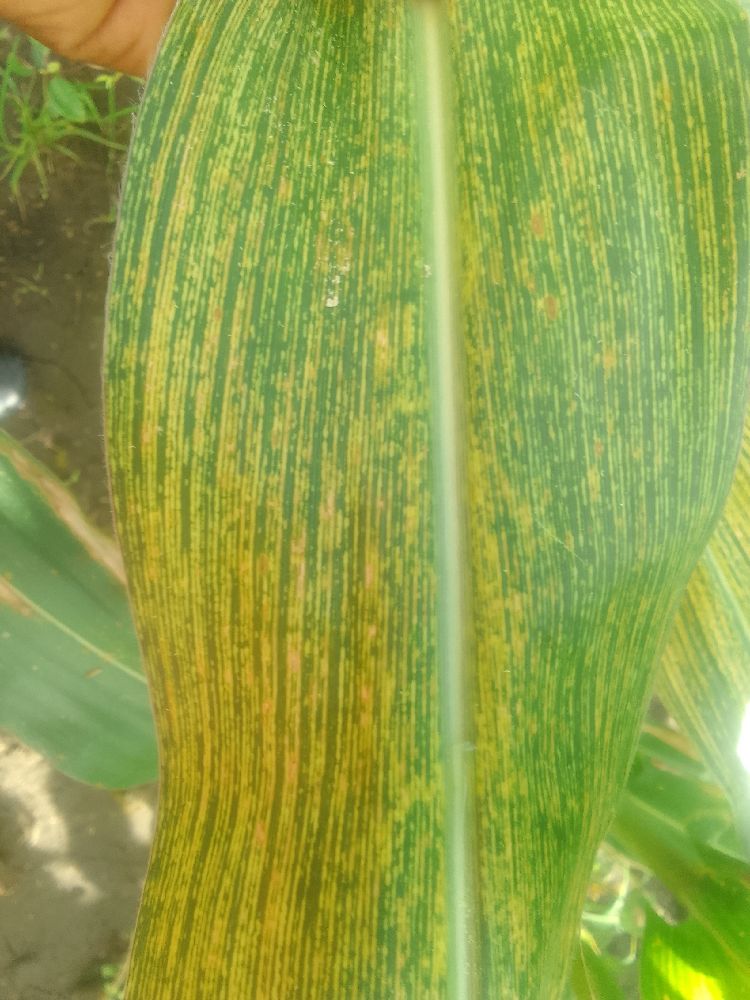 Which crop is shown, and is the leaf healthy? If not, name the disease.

maize, maize streak virus
